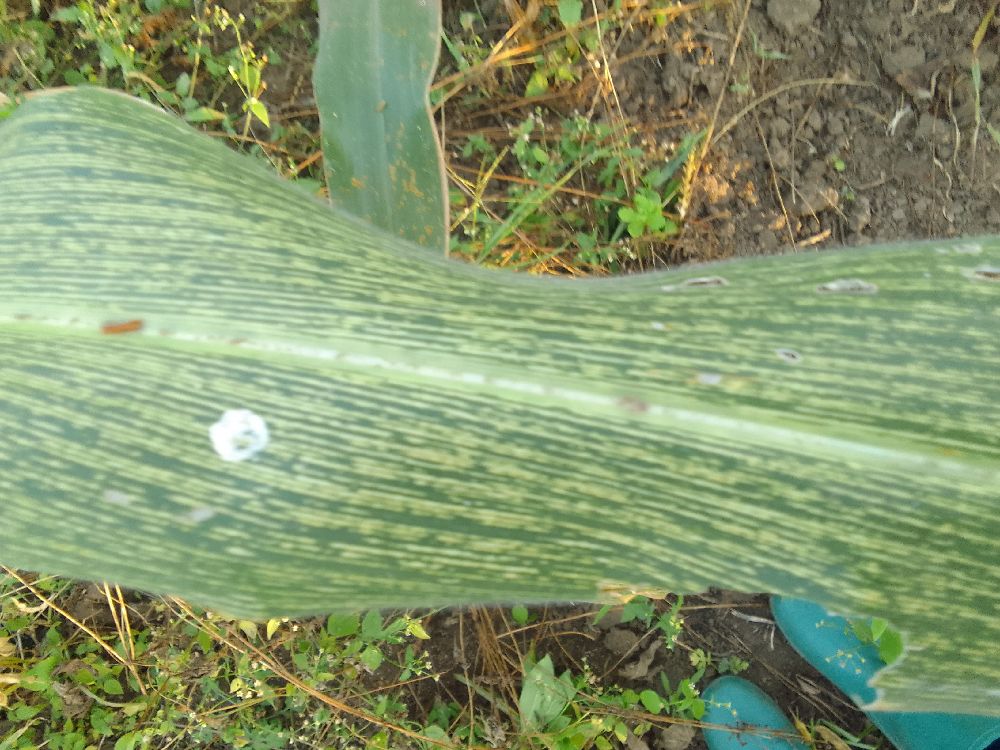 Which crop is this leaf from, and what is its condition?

maize, maize streak virus
